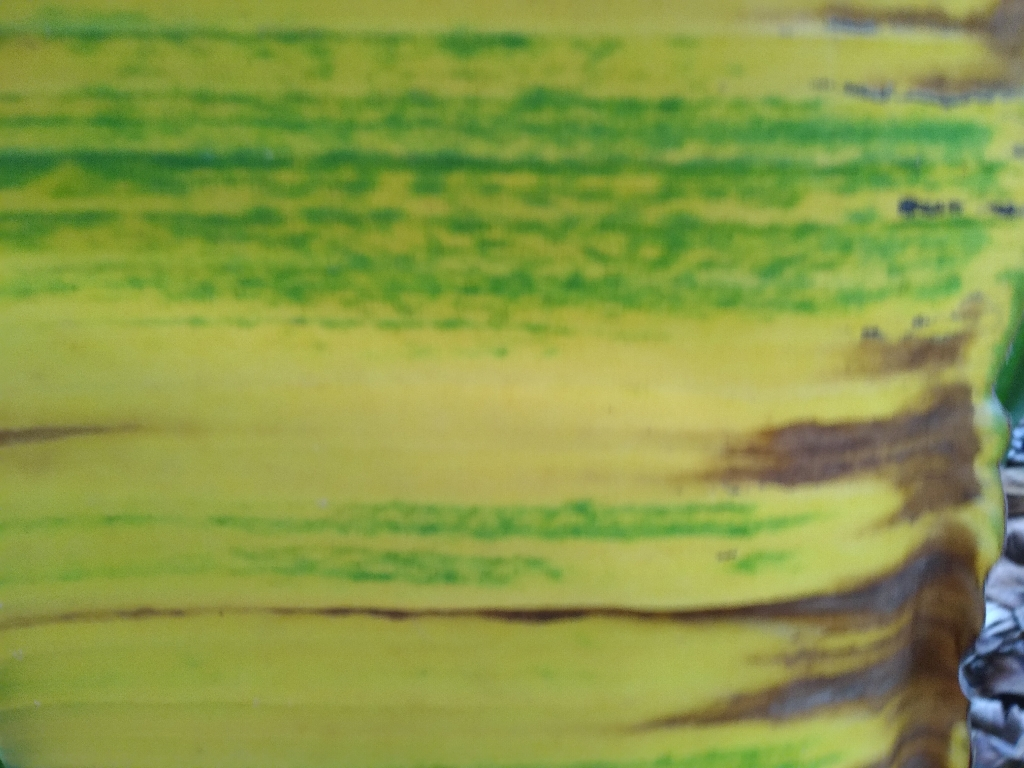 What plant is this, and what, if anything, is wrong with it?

banana, fusarium wilt race 1
